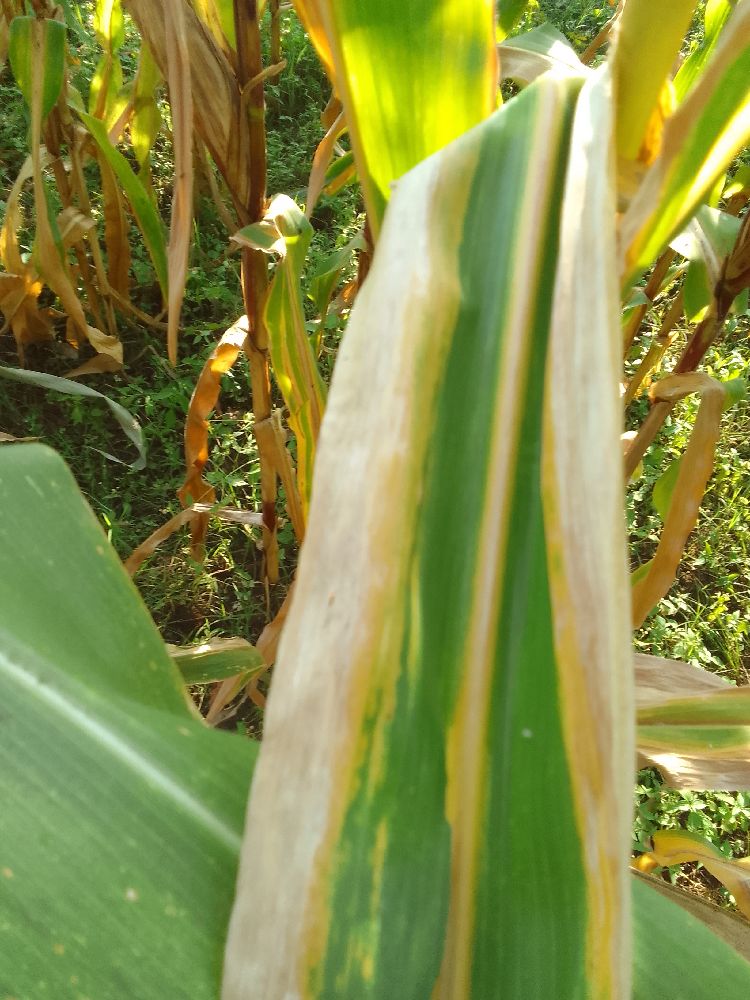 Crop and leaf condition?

maize, maize lethal necrosis
